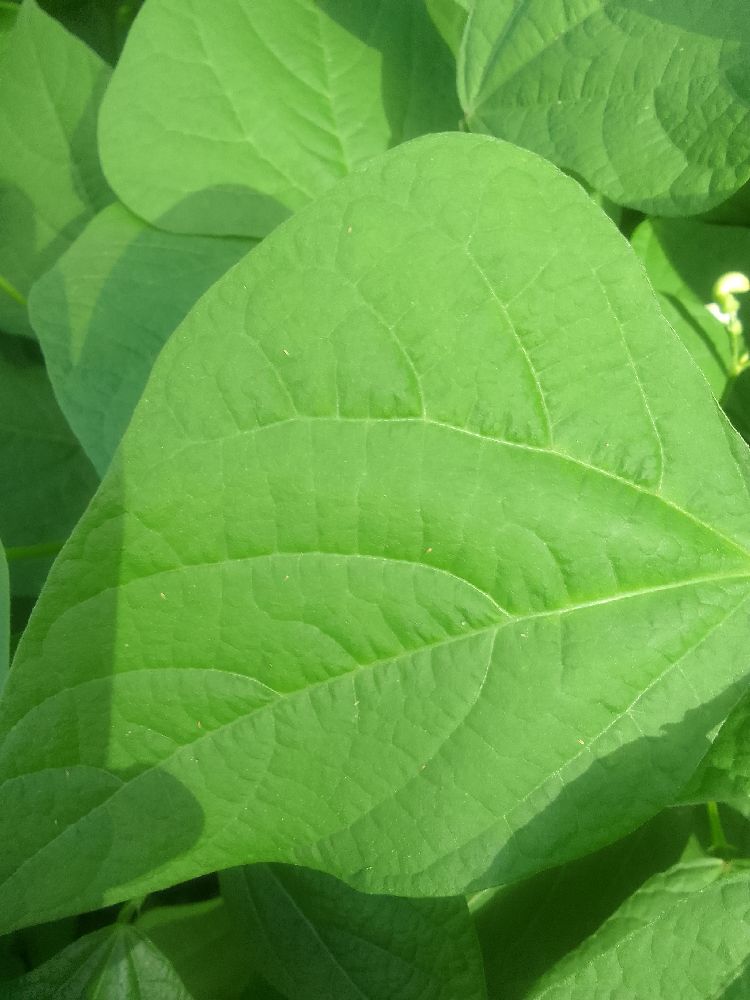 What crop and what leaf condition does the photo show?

common bean, healthy
